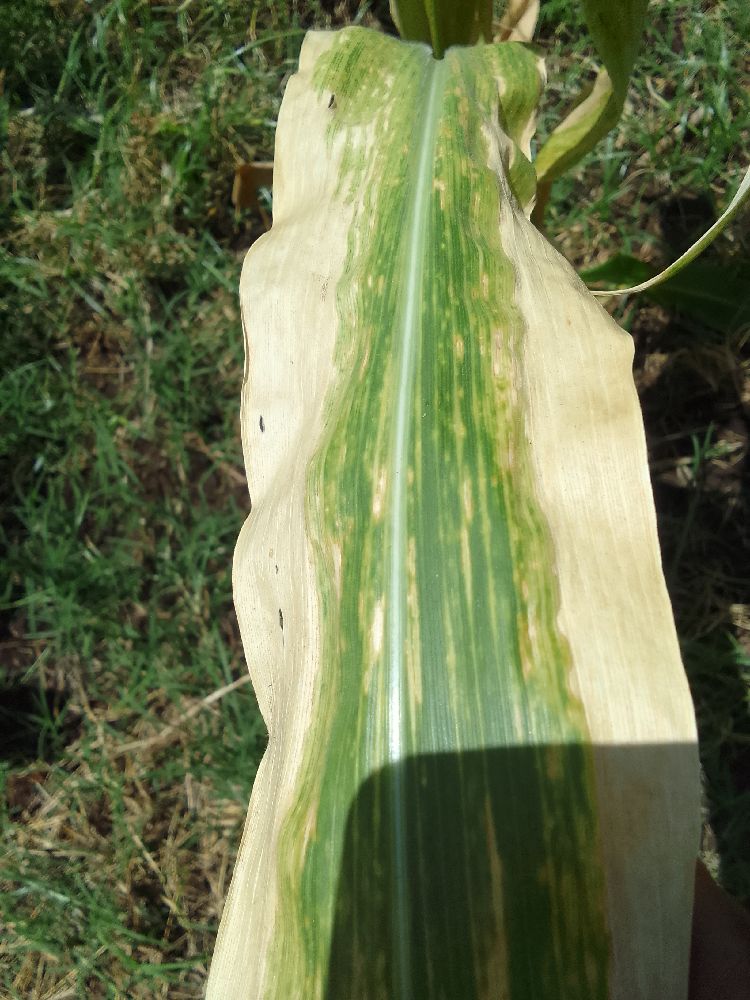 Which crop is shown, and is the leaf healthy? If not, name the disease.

maize, maize lethal necrosis
